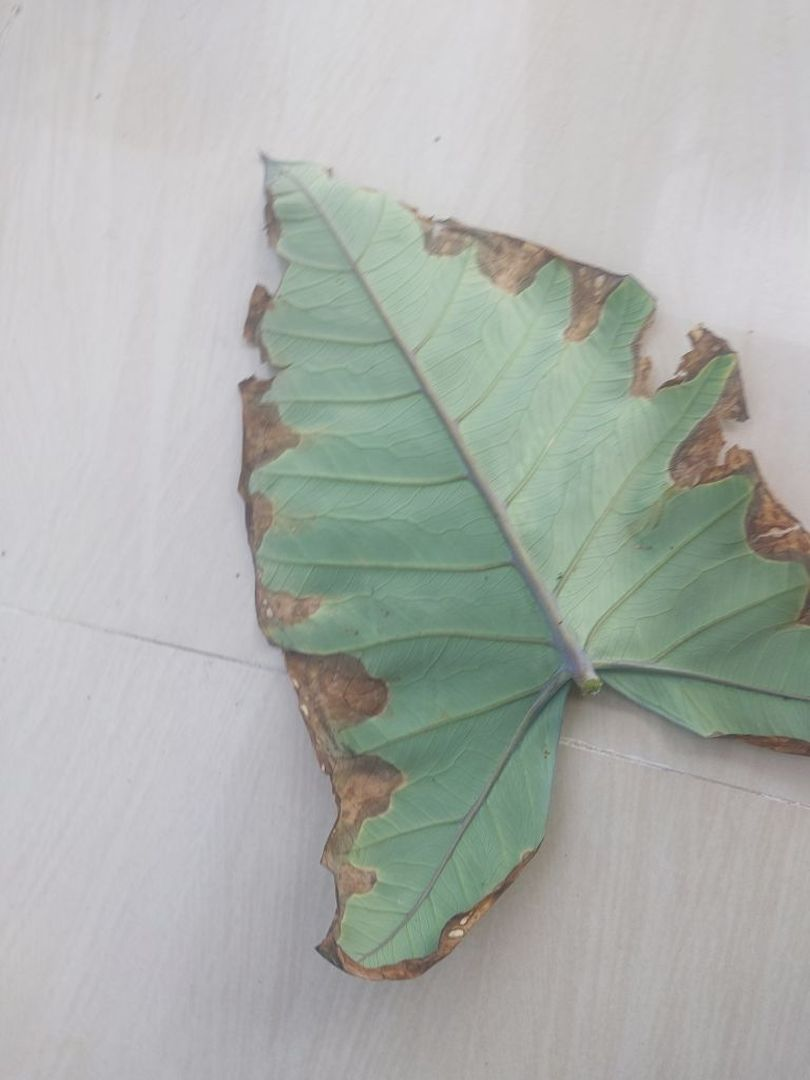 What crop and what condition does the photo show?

taro, leaf blight
